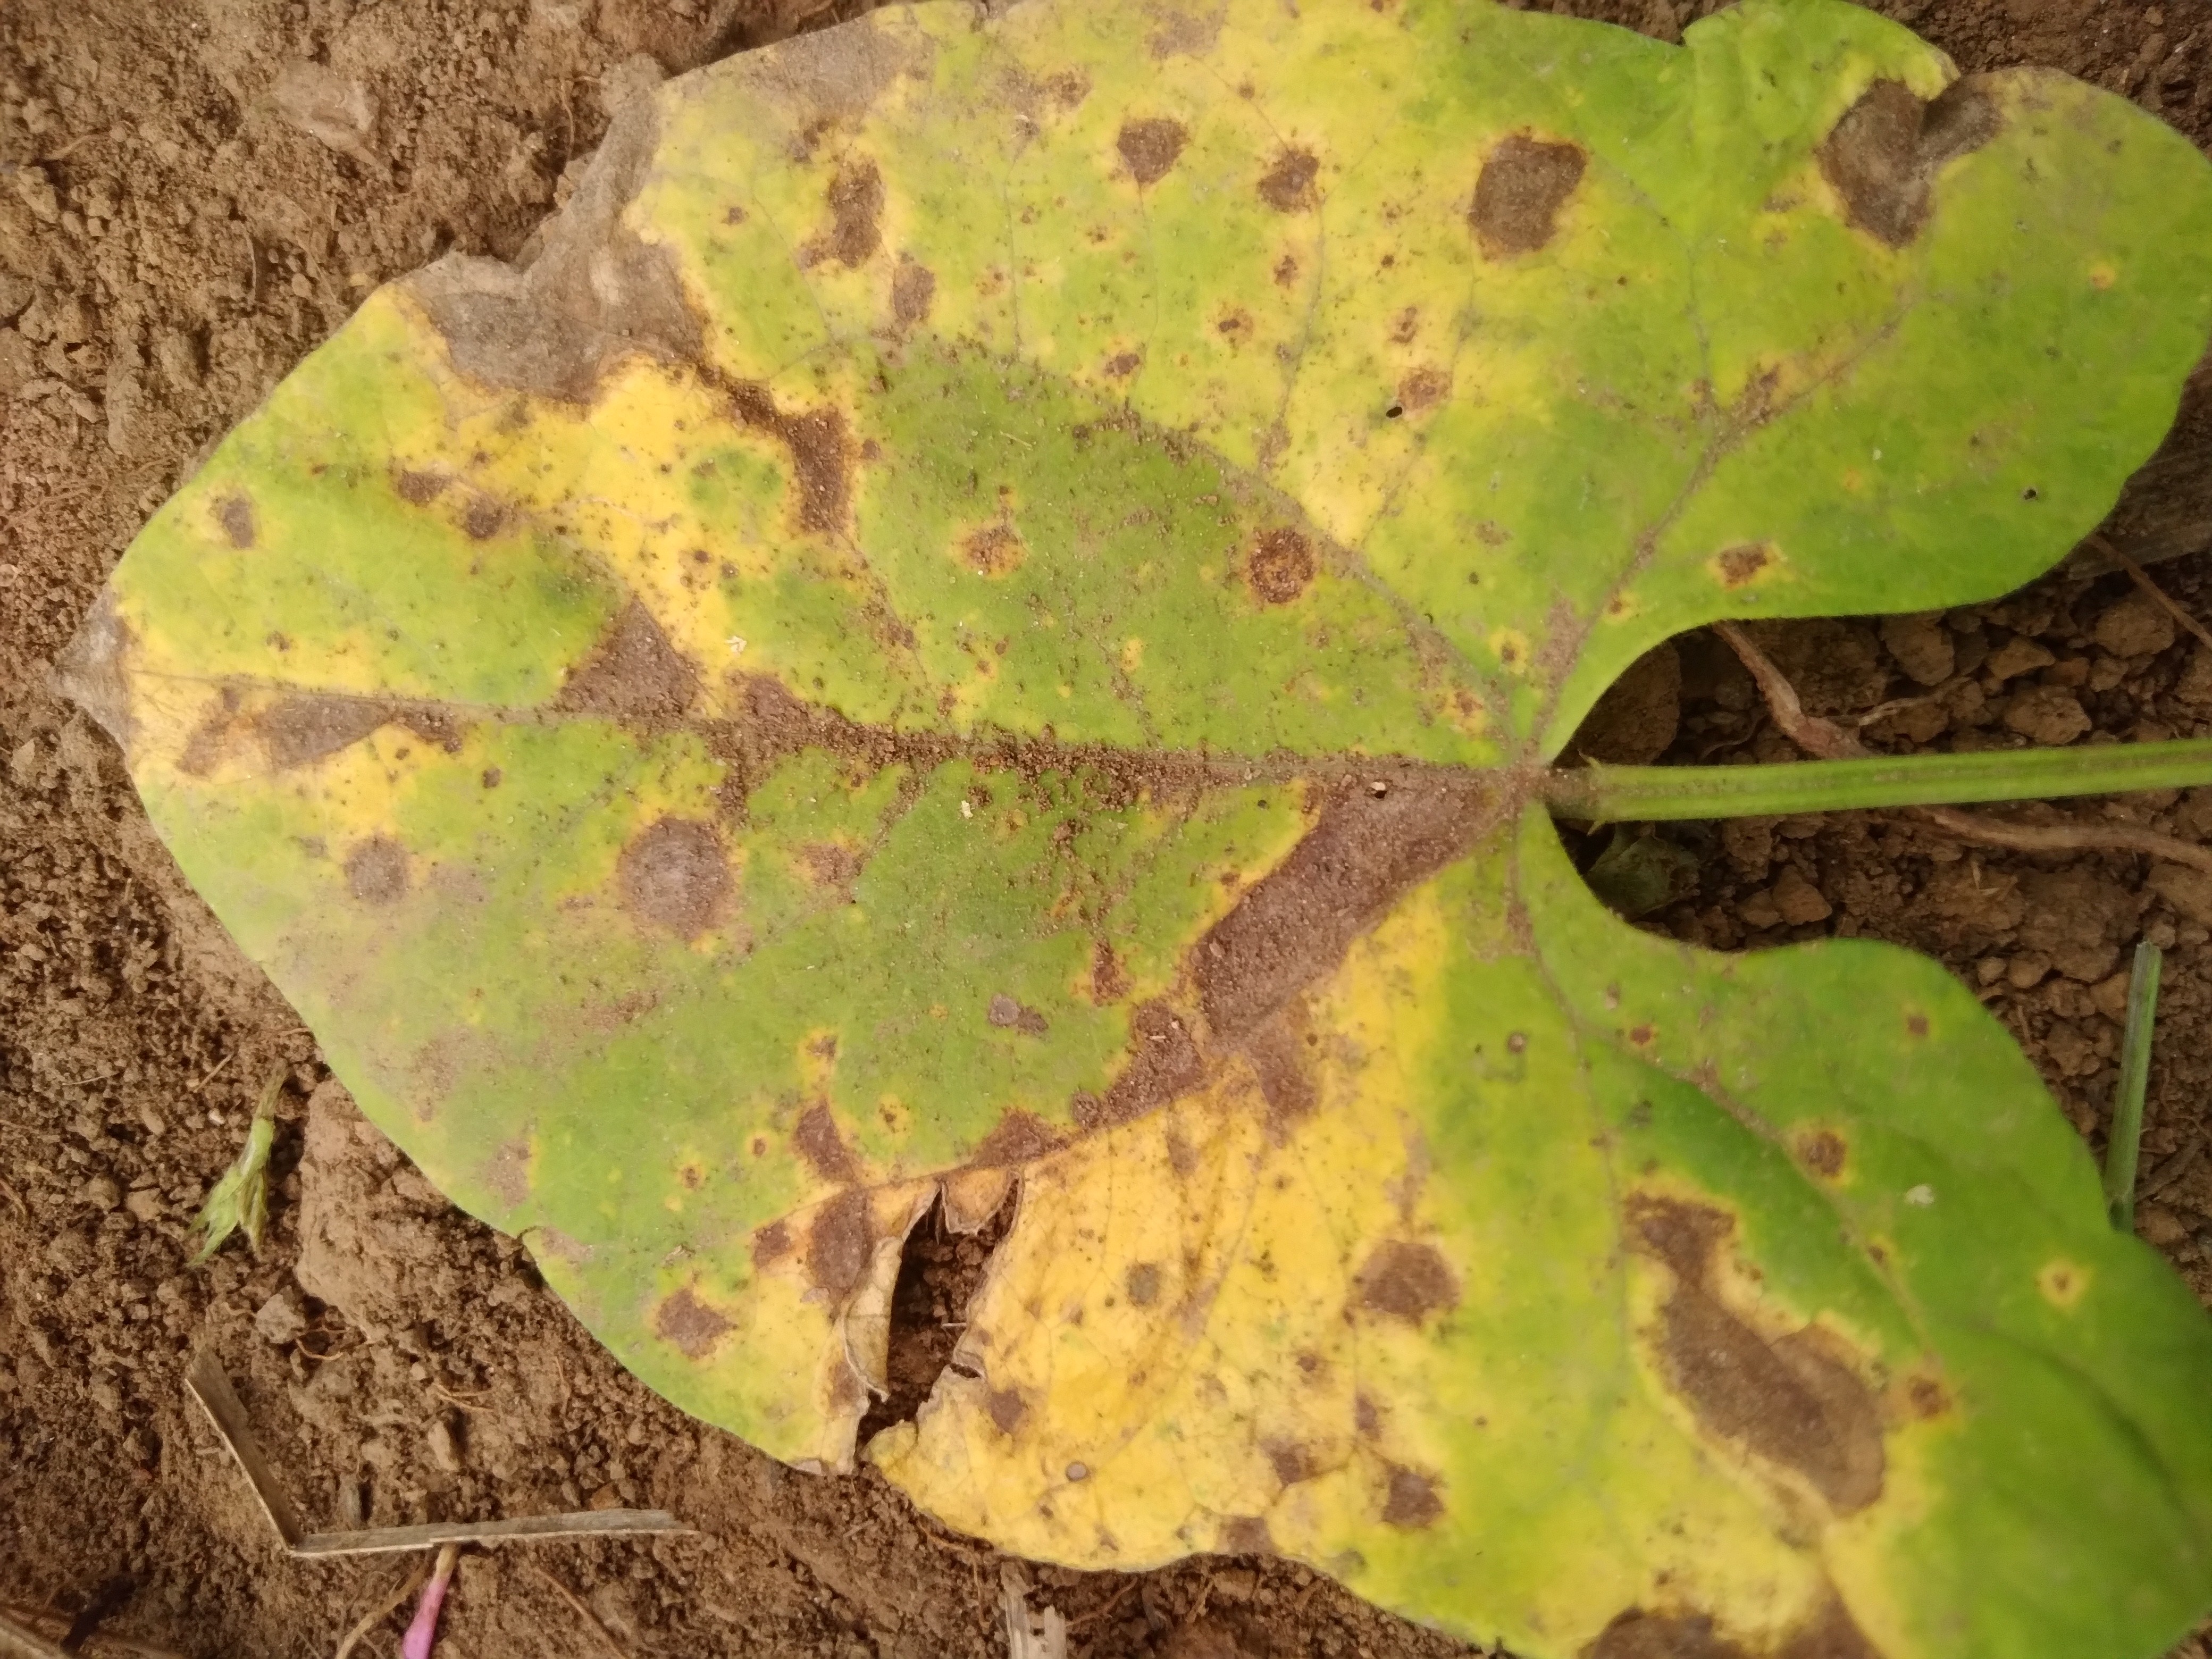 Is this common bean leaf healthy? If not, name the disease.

rust
